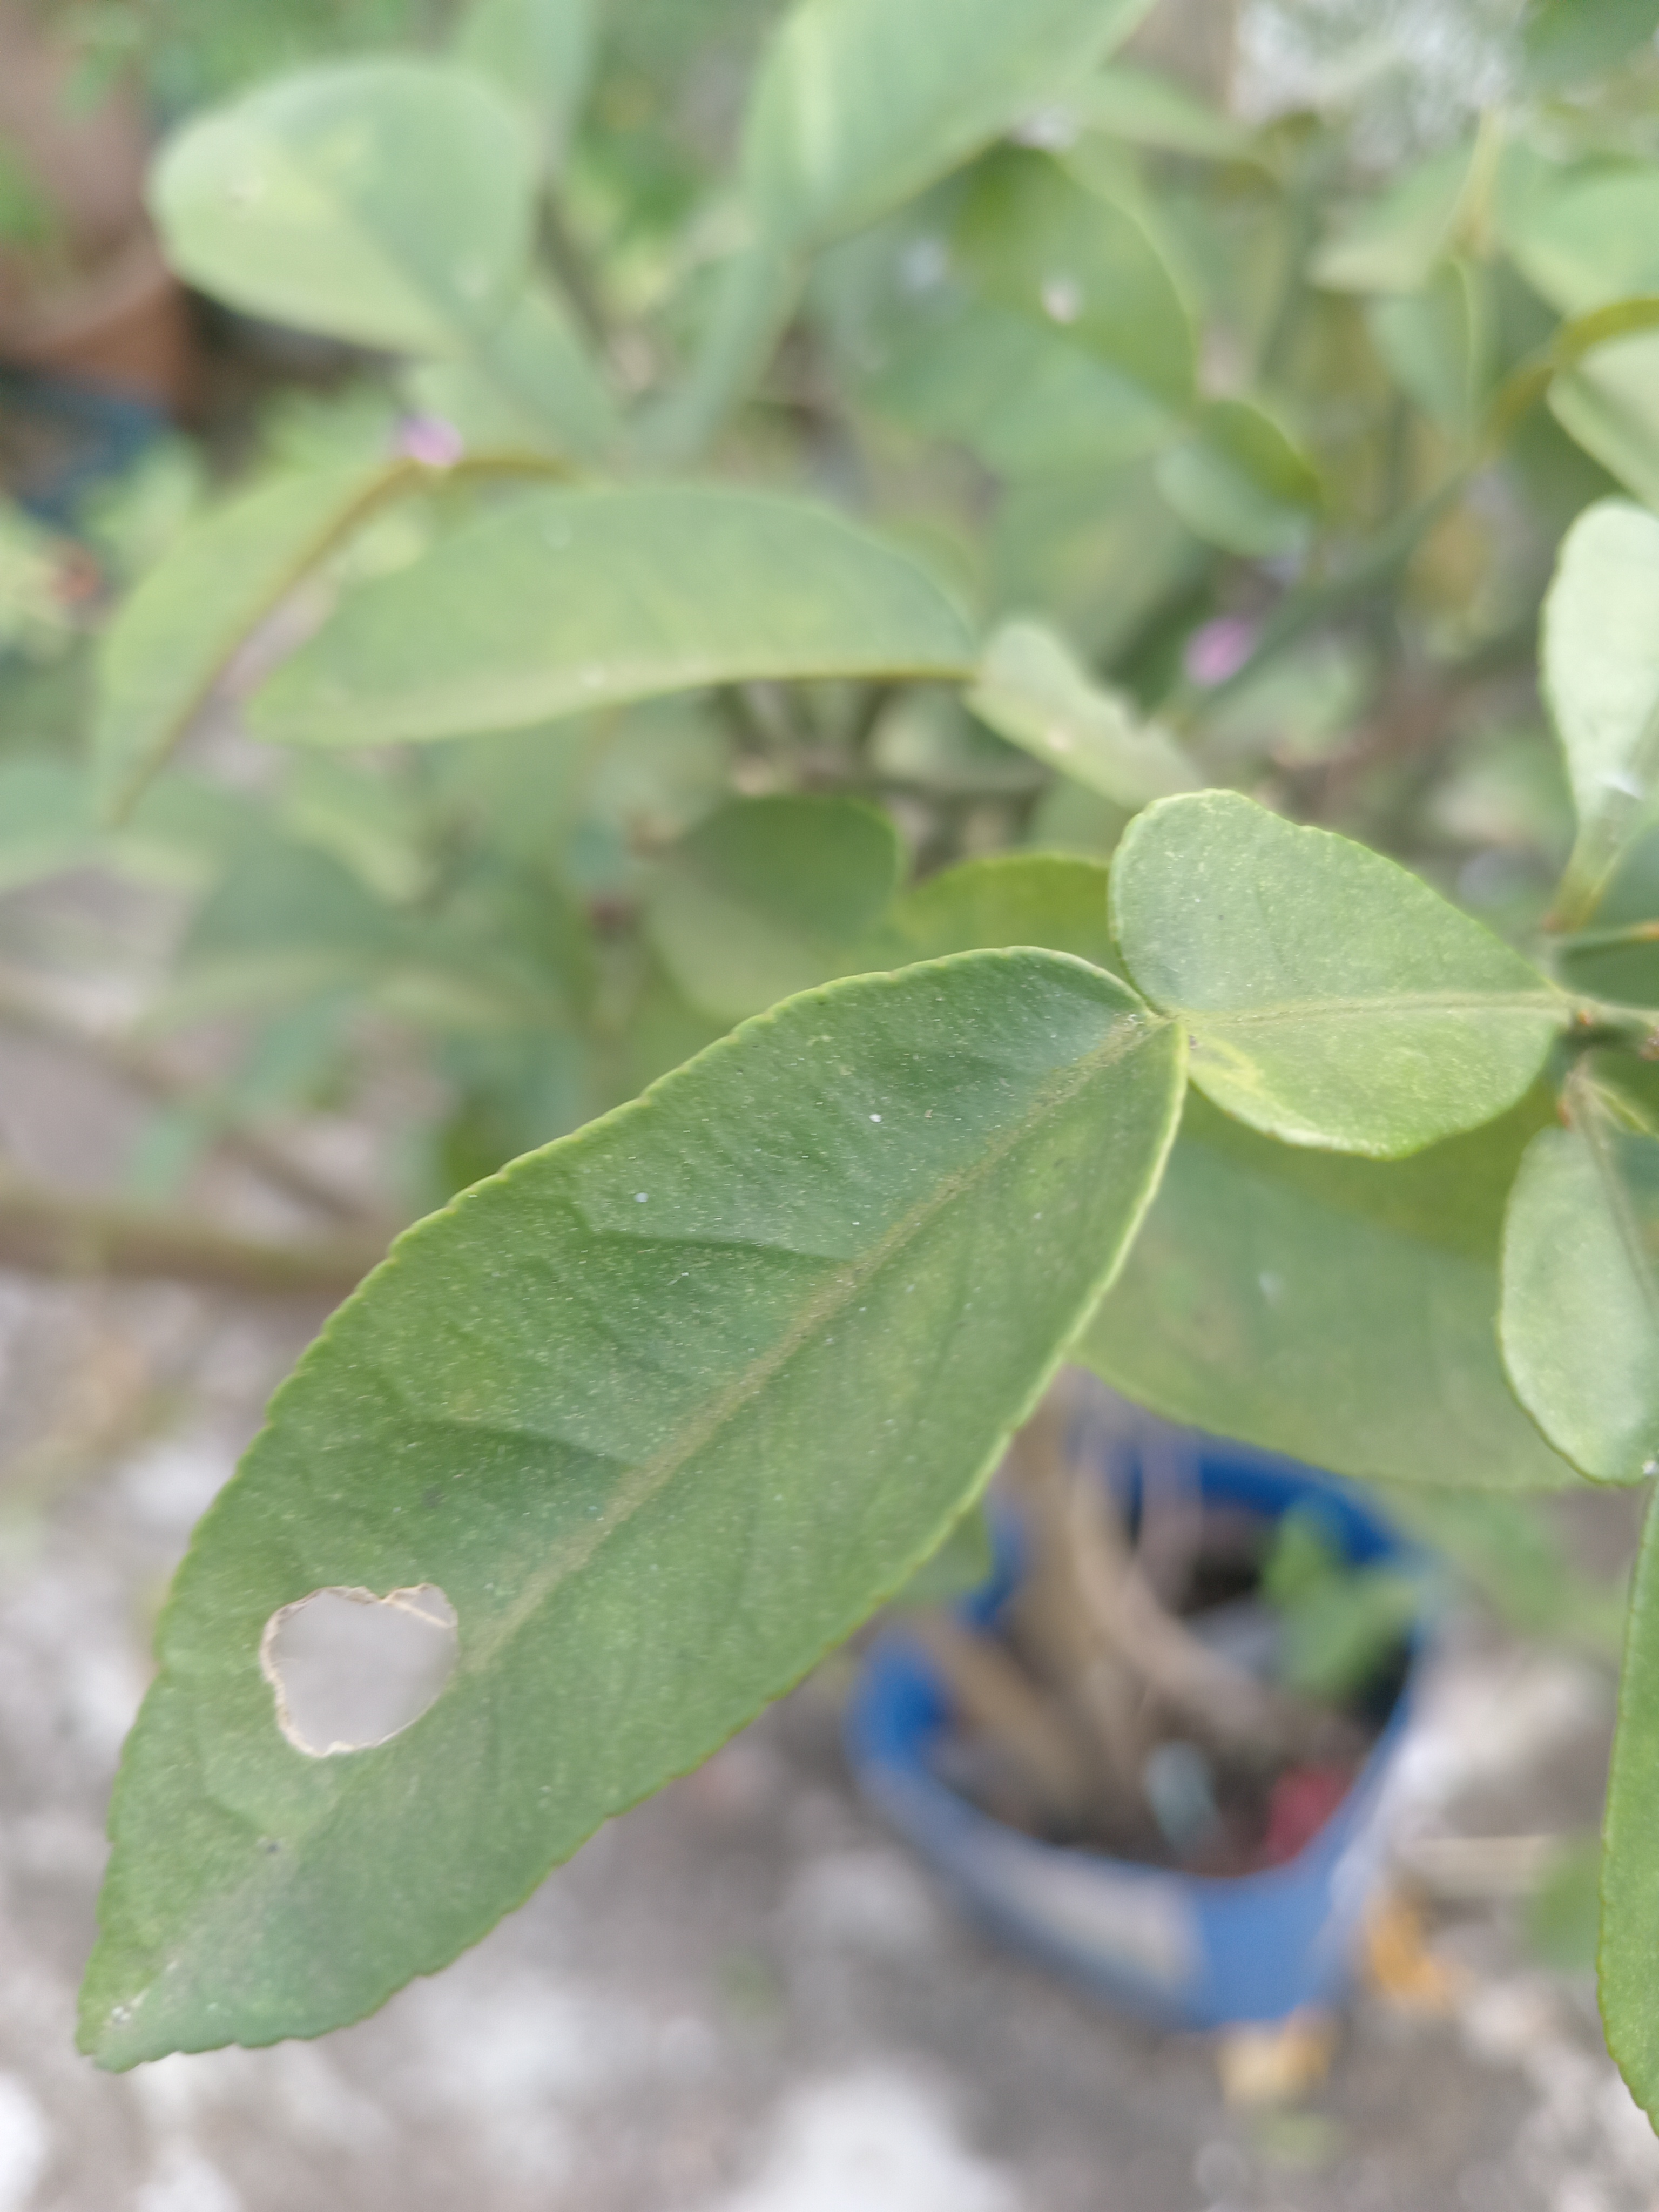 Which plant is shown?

lemon
